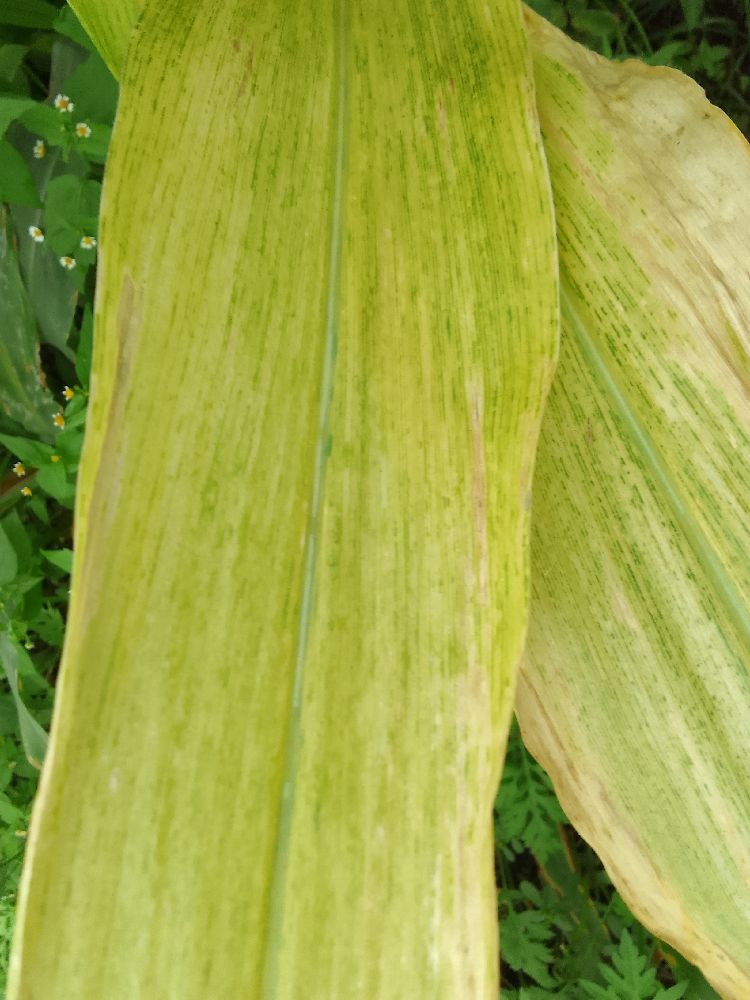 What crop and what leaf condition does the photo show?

maize, maize lethal necrosis
